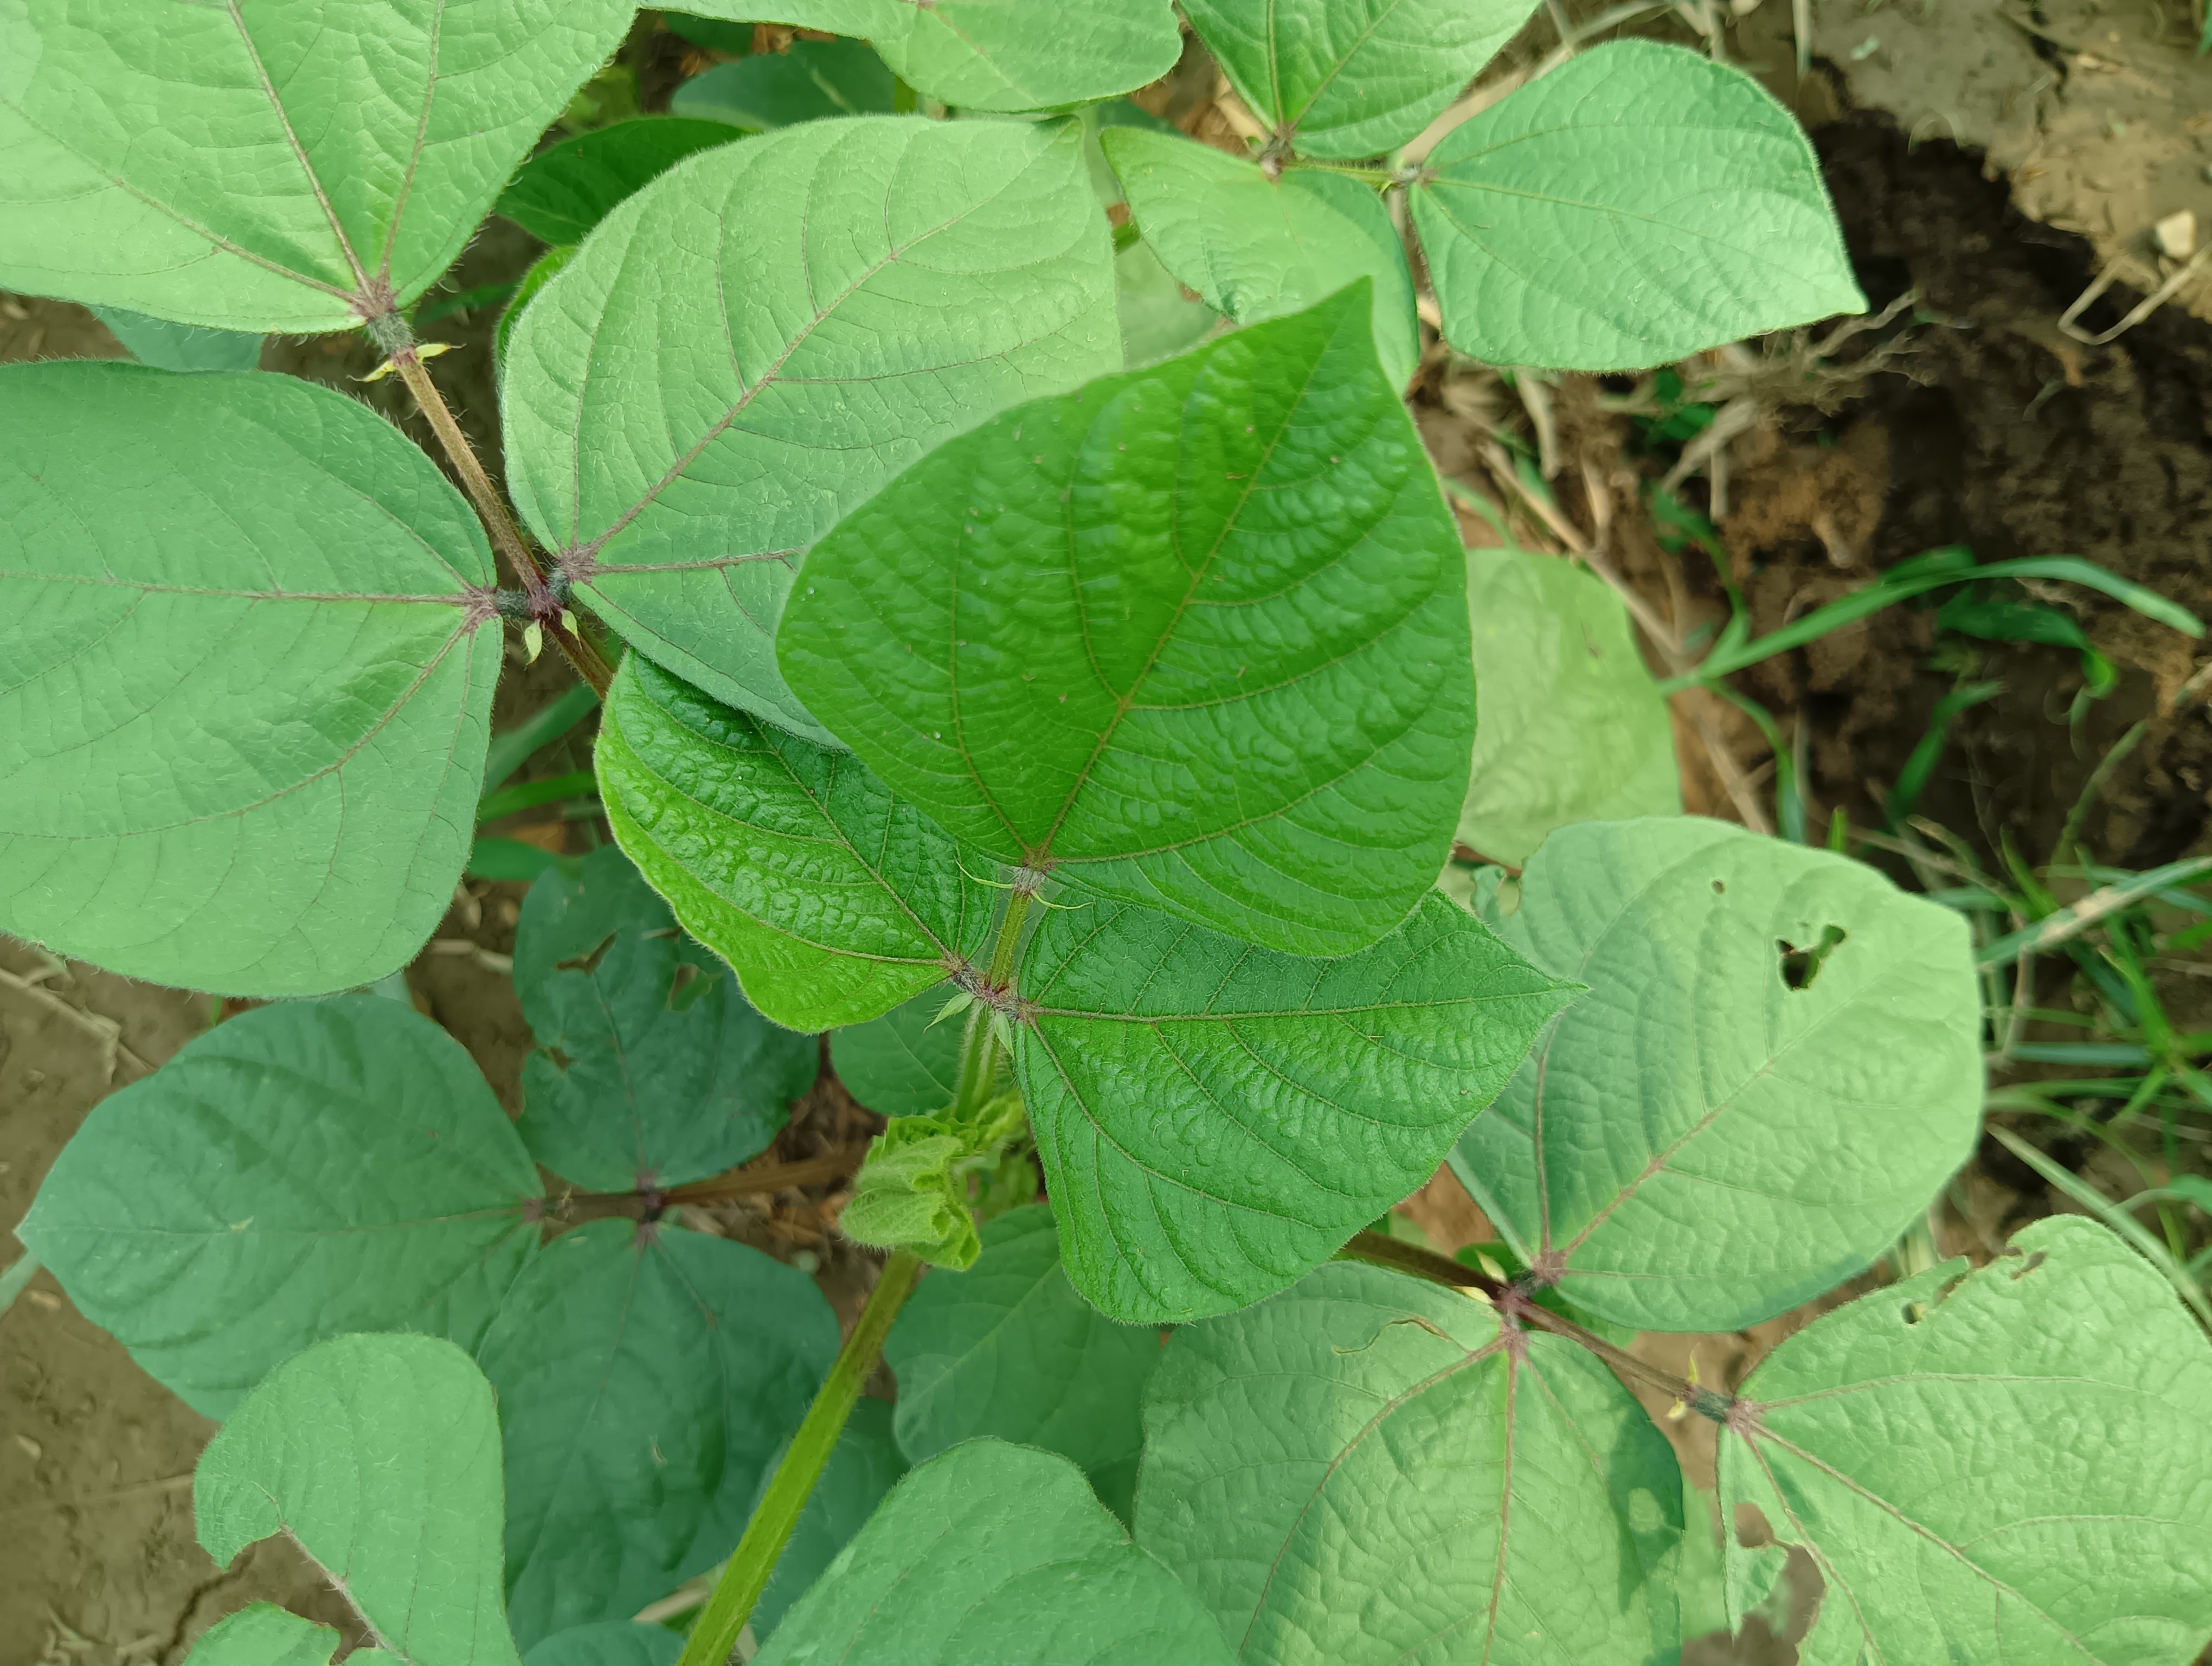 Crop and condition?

mungbean, healthy
